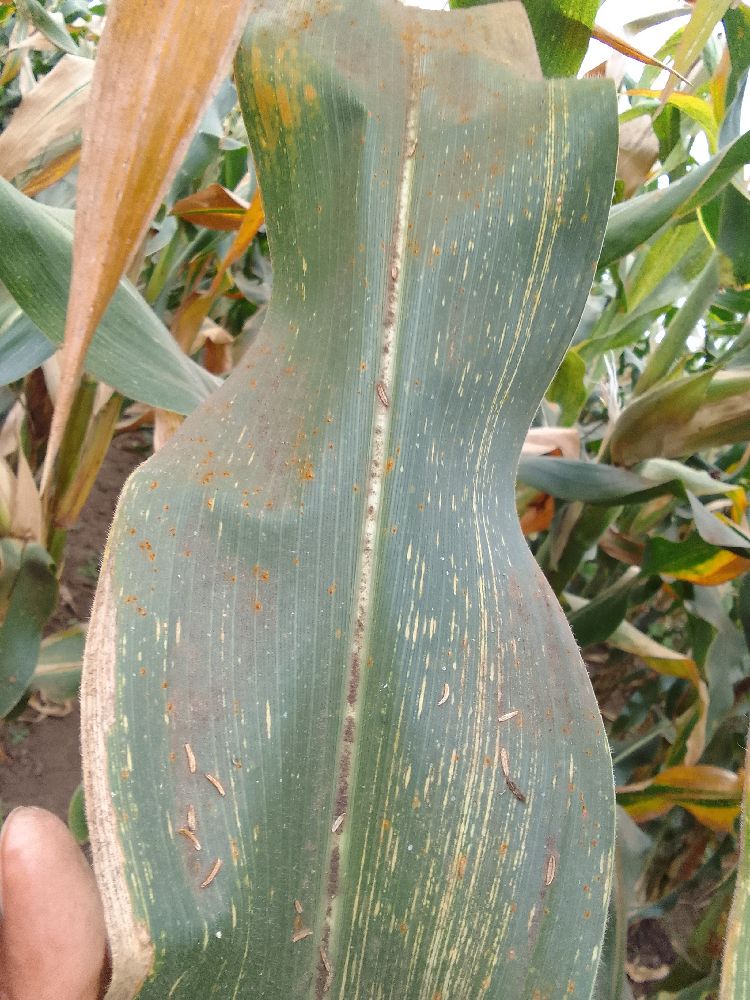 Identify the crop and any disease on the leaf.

maize, maize streak virus
